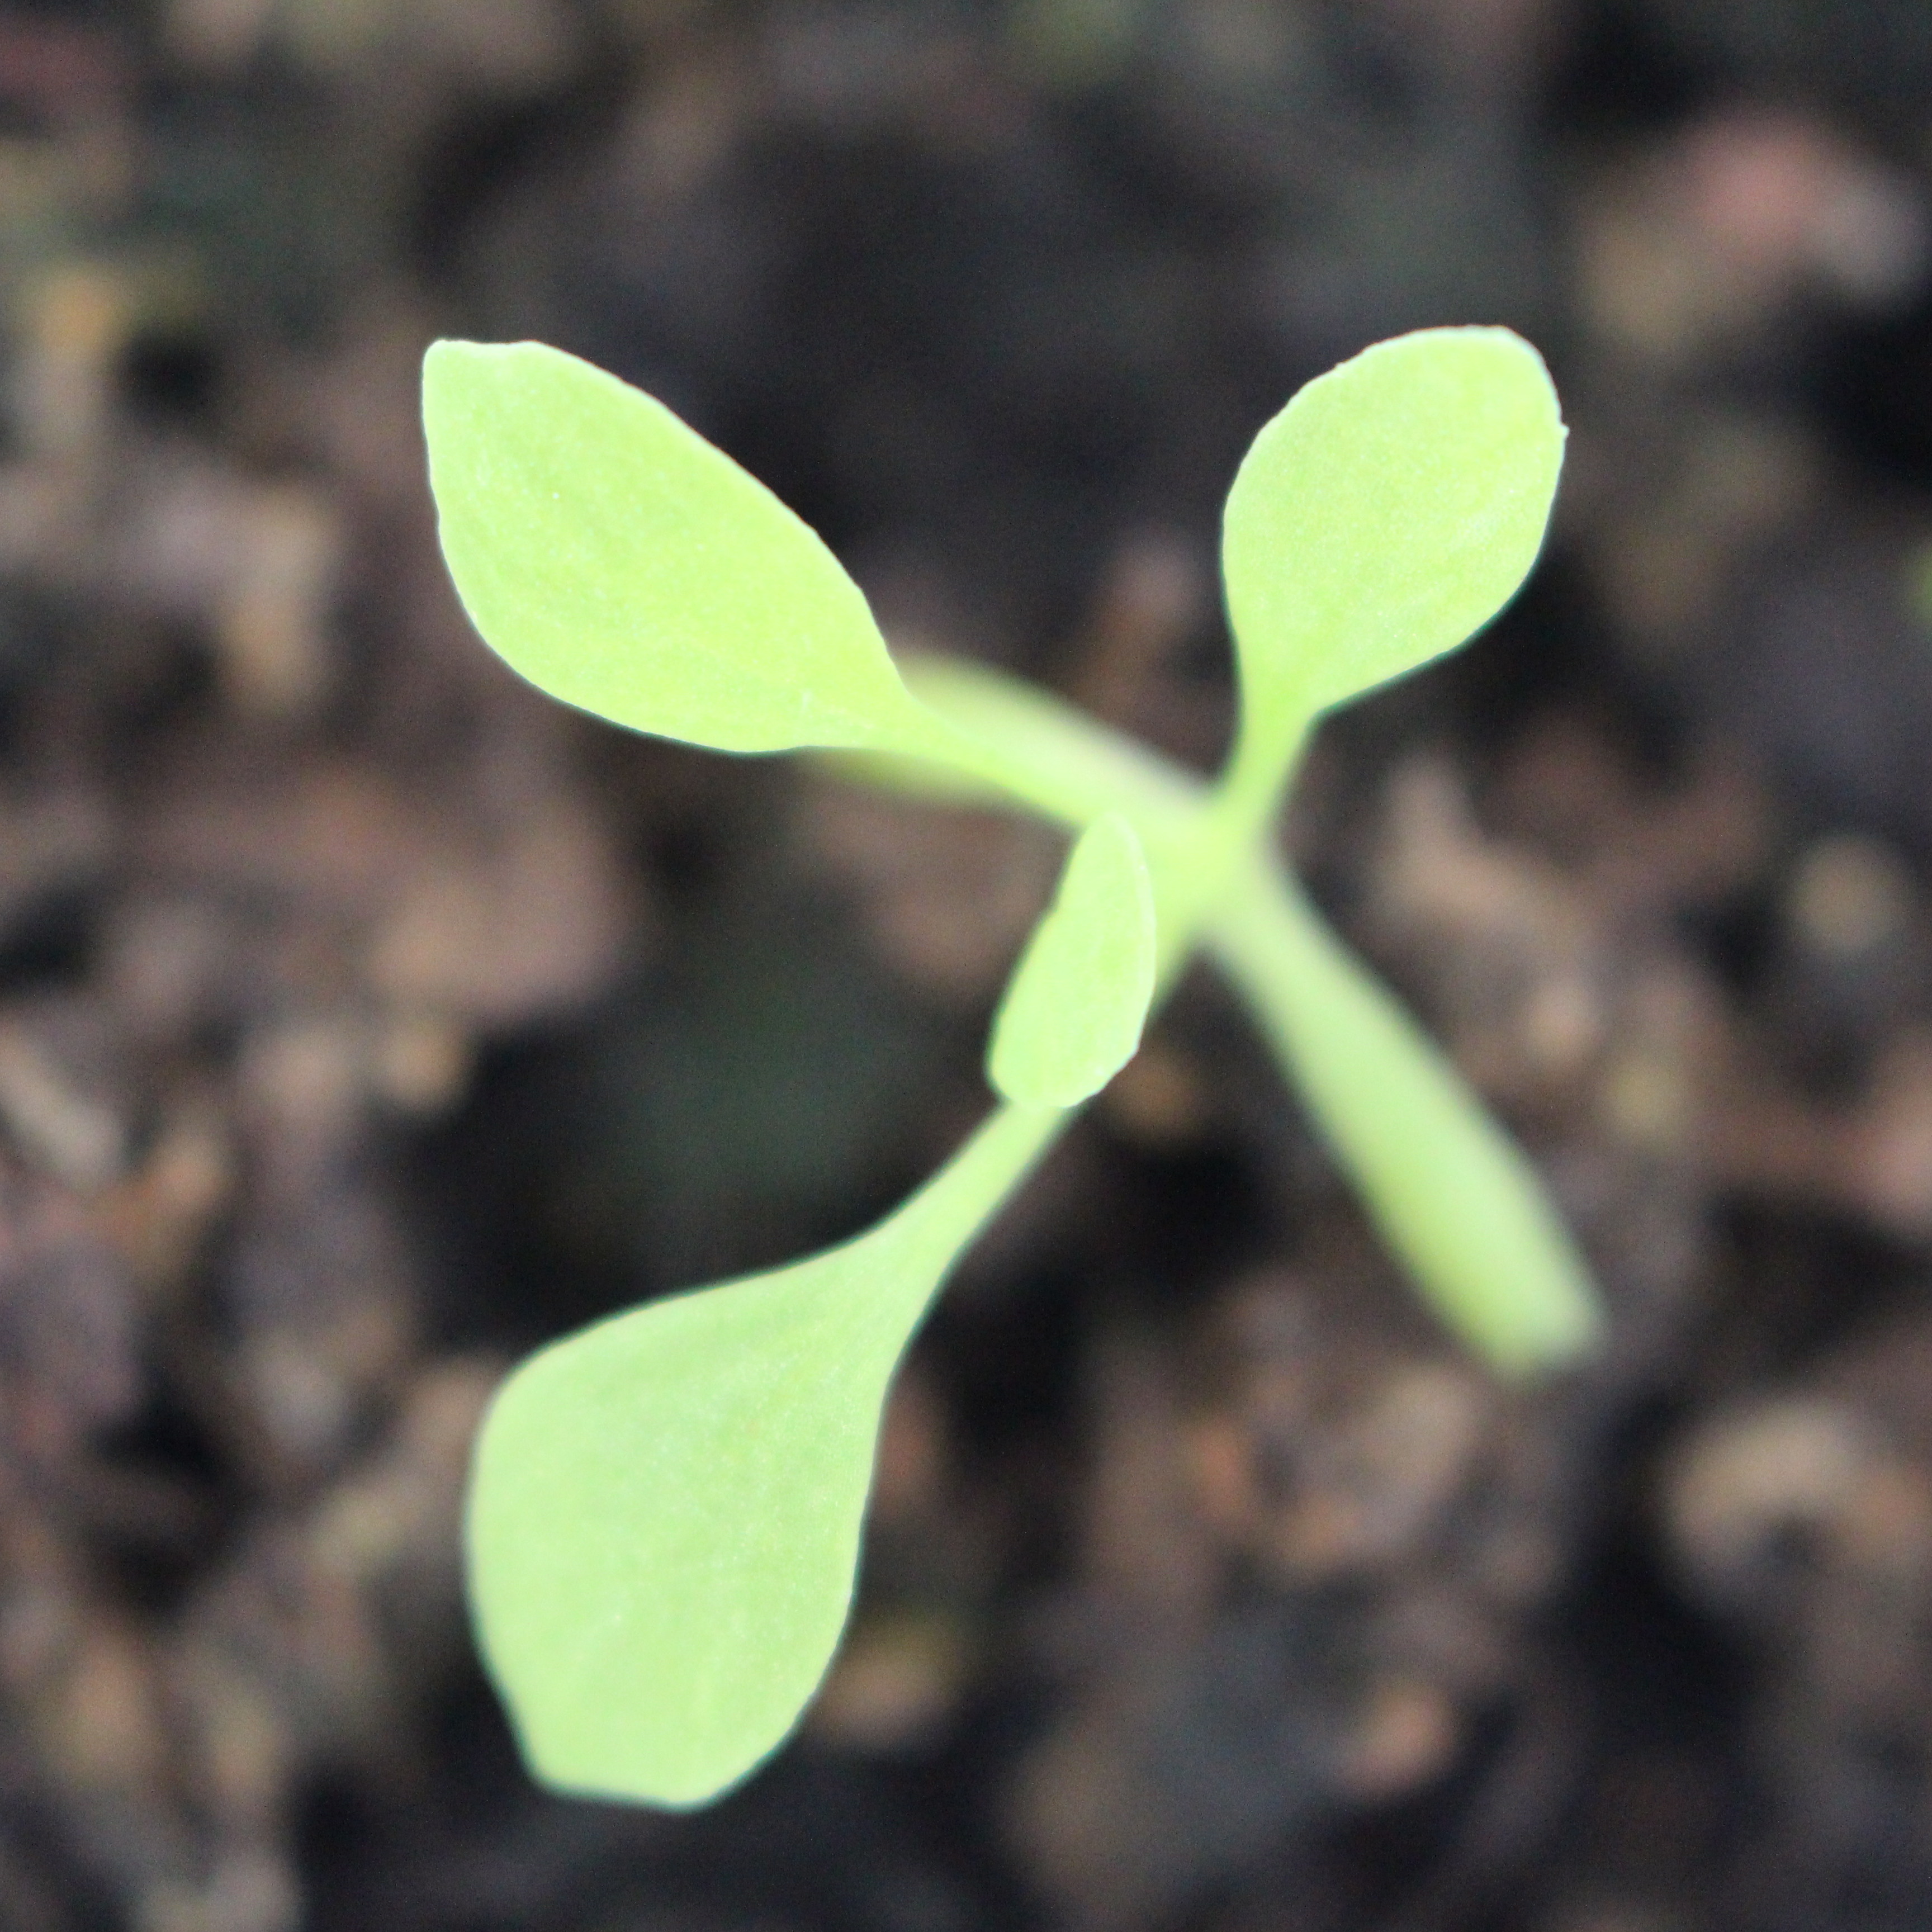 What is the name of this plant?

Papaver rhoeas
